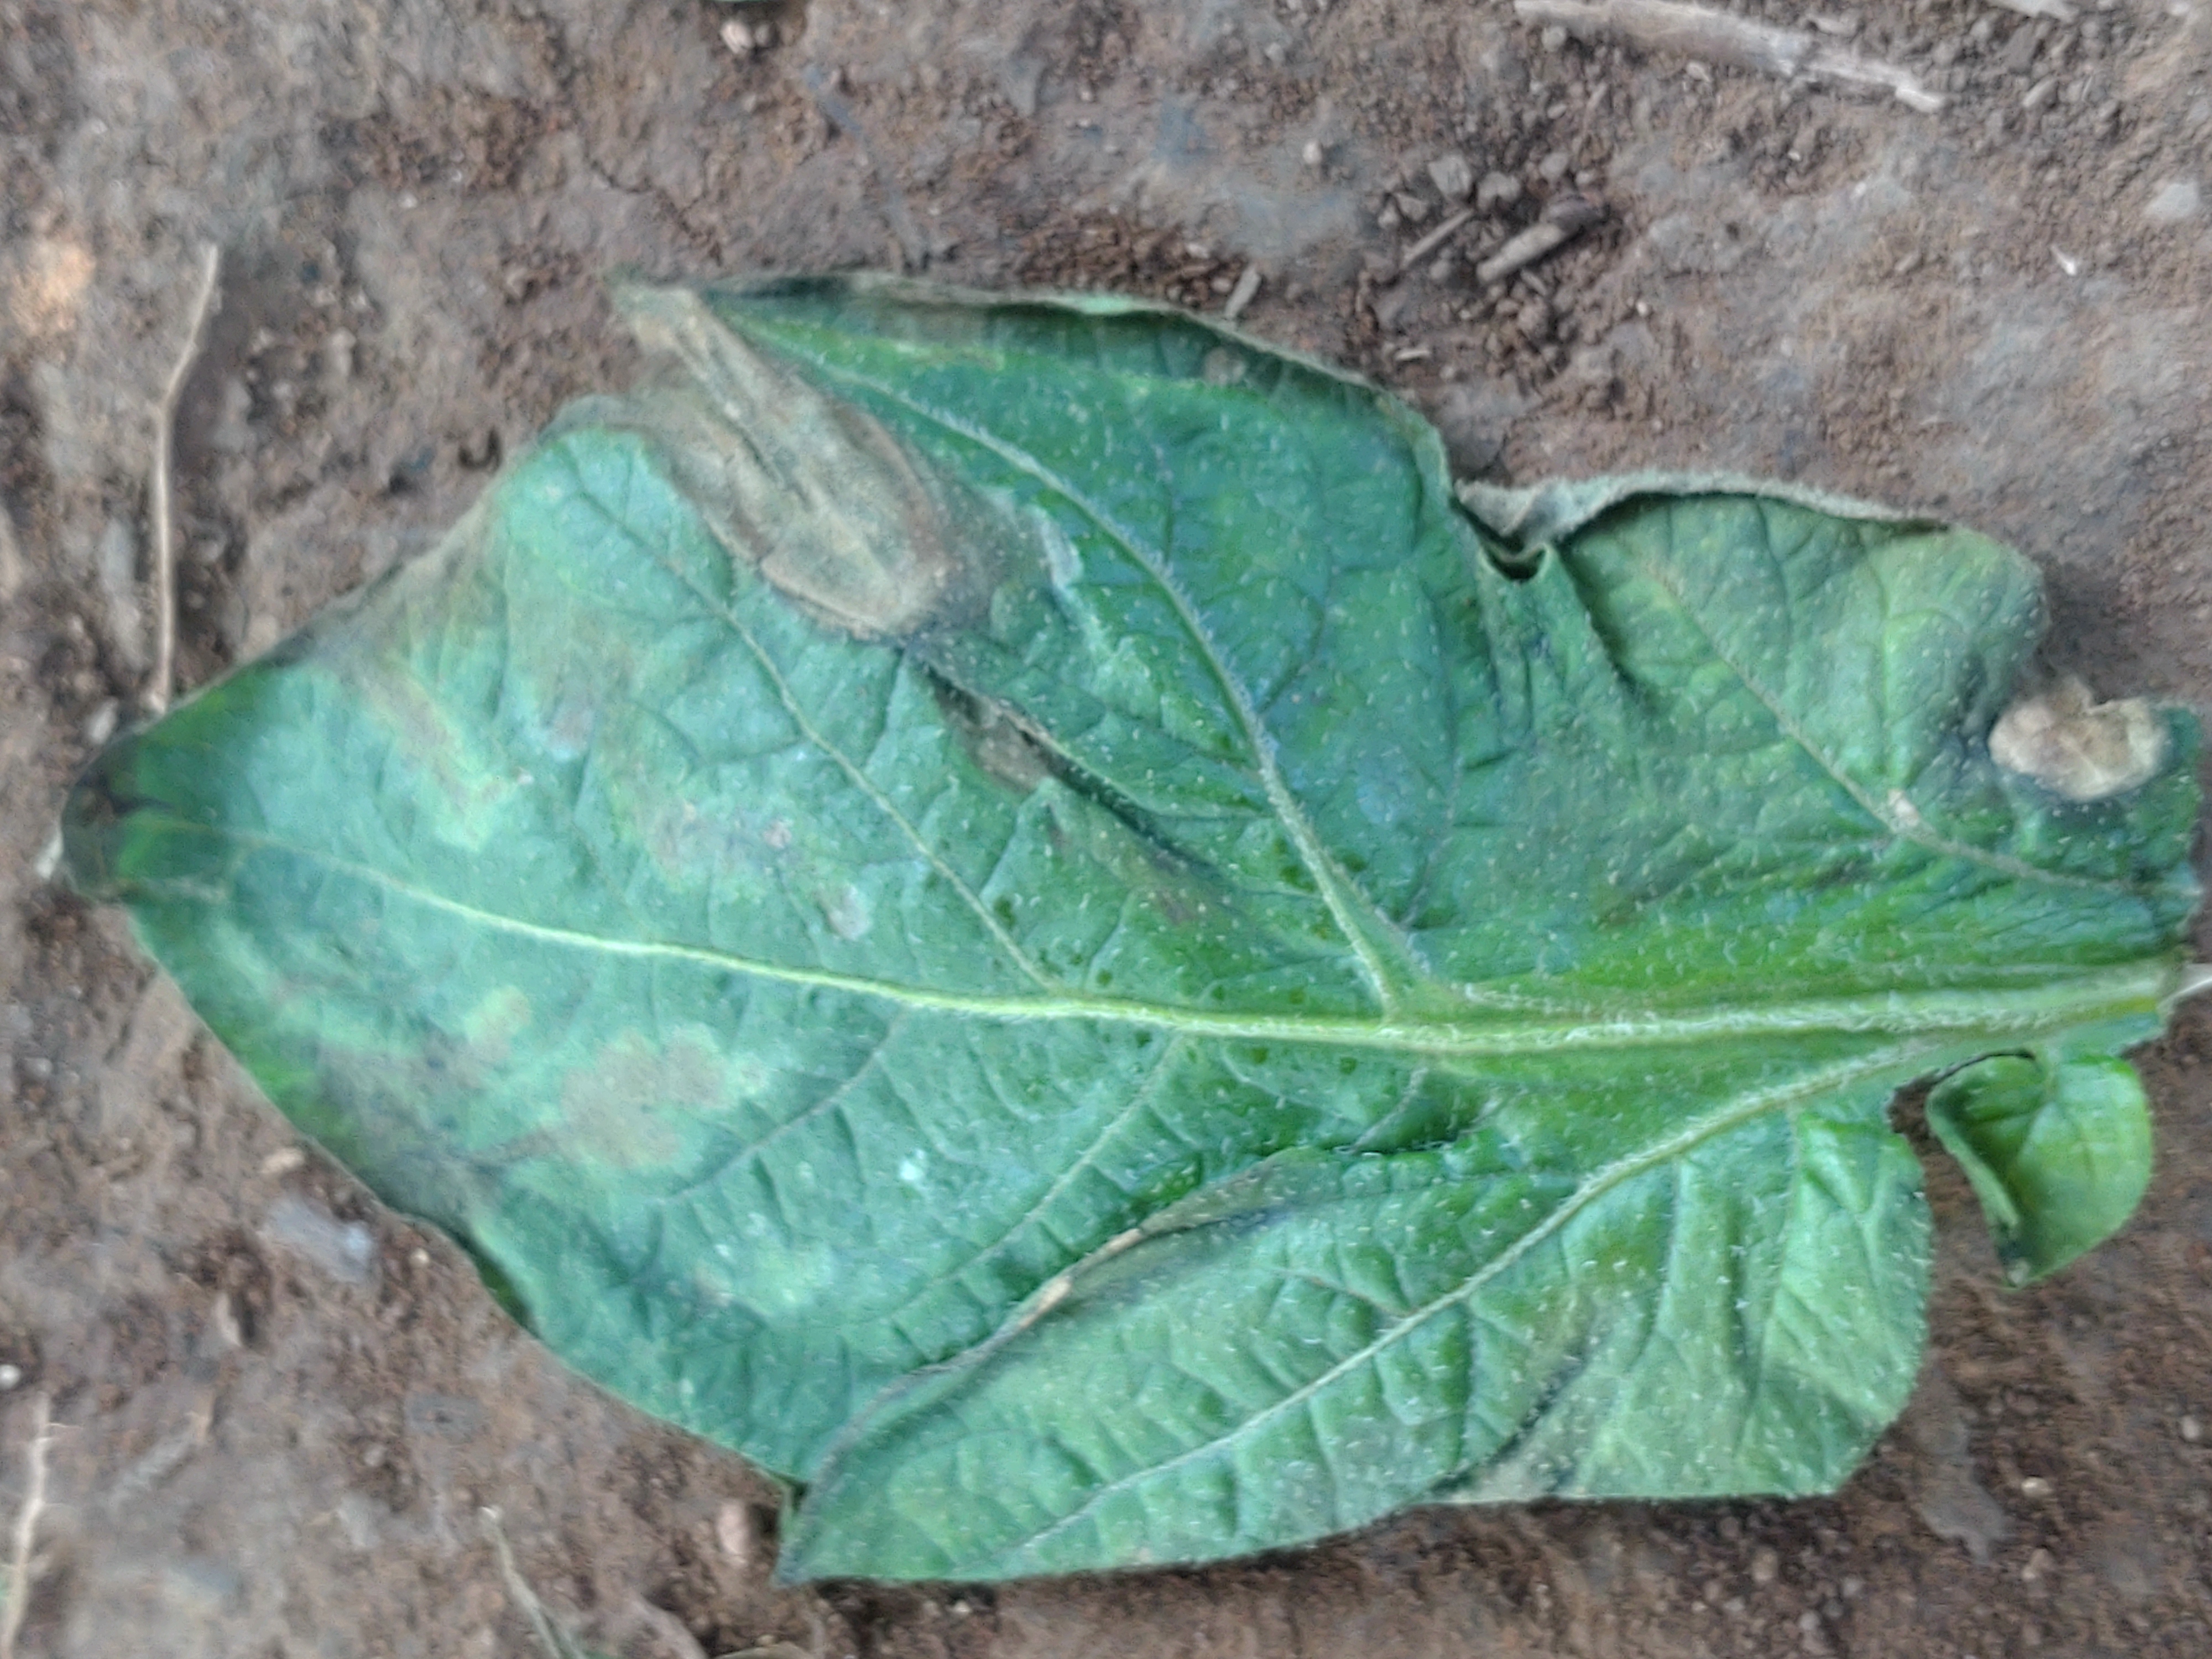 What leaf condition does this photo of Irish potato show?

early blight
